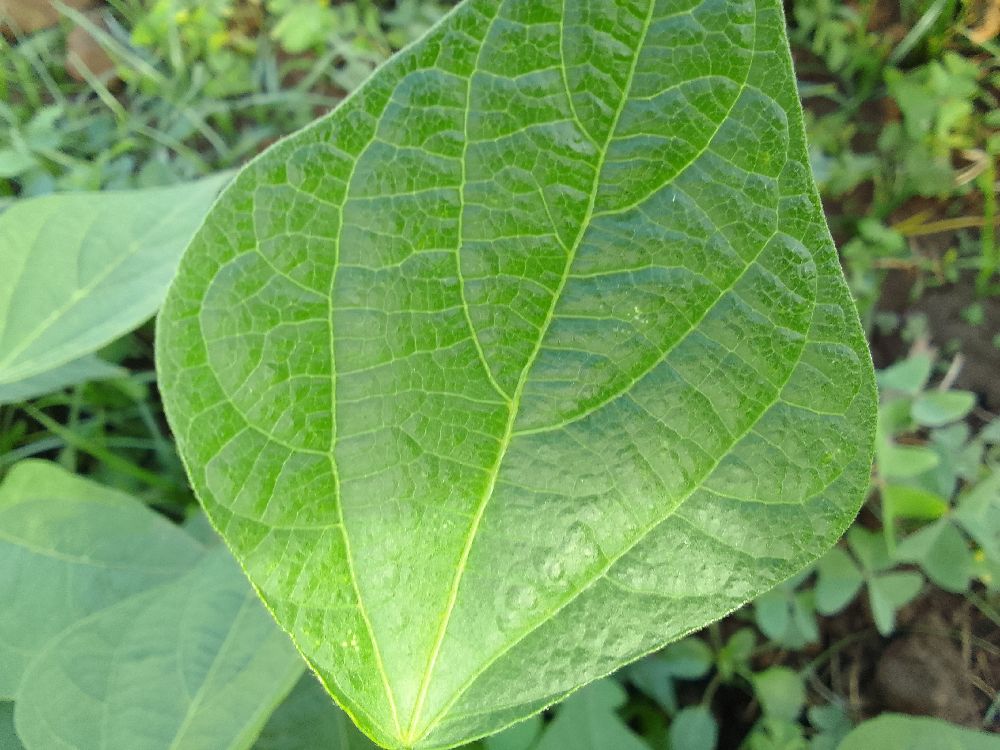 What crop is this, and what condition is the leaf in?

common bean, healthy
